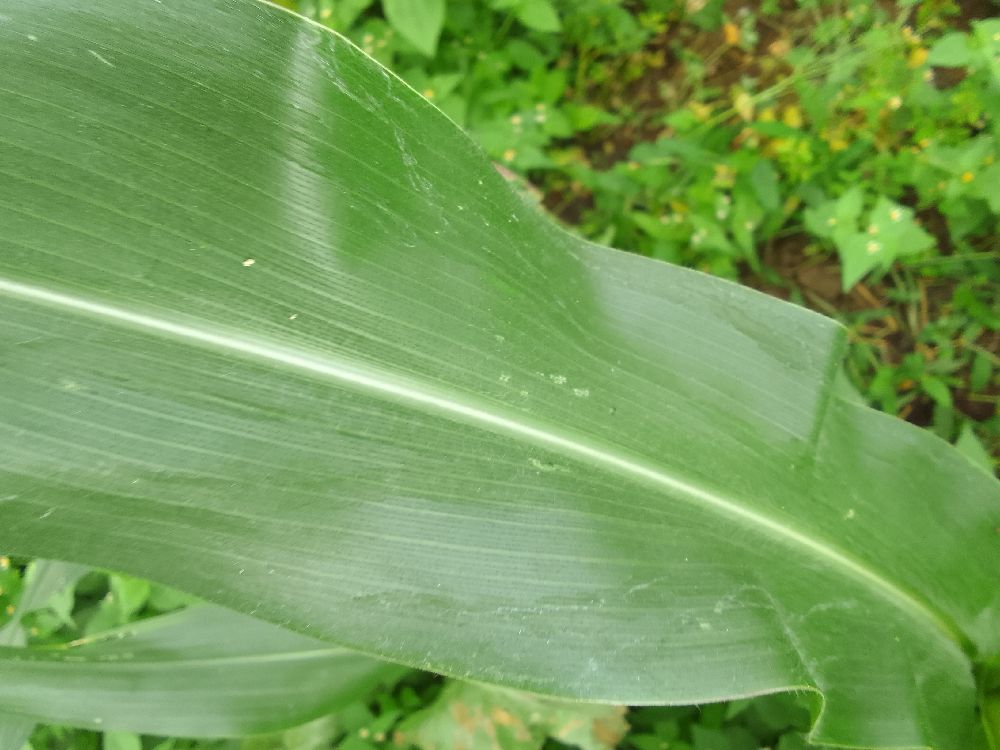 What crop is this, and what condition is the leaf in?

maize, healthy
